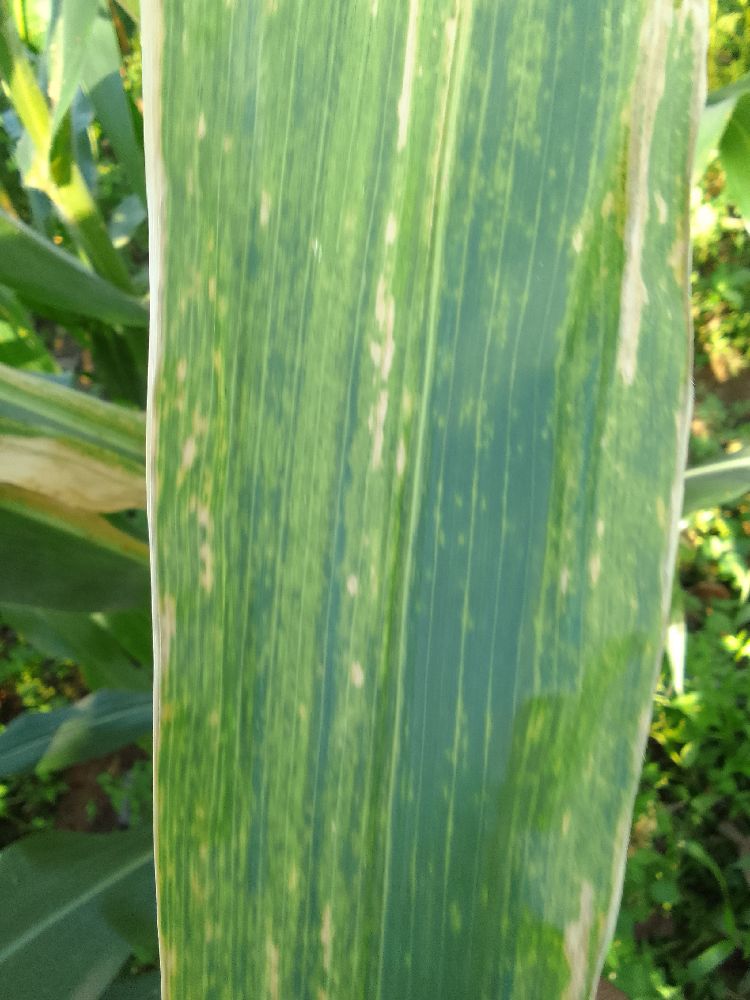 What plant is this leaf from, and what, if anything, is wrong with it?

maize, maize lethal necrosis
